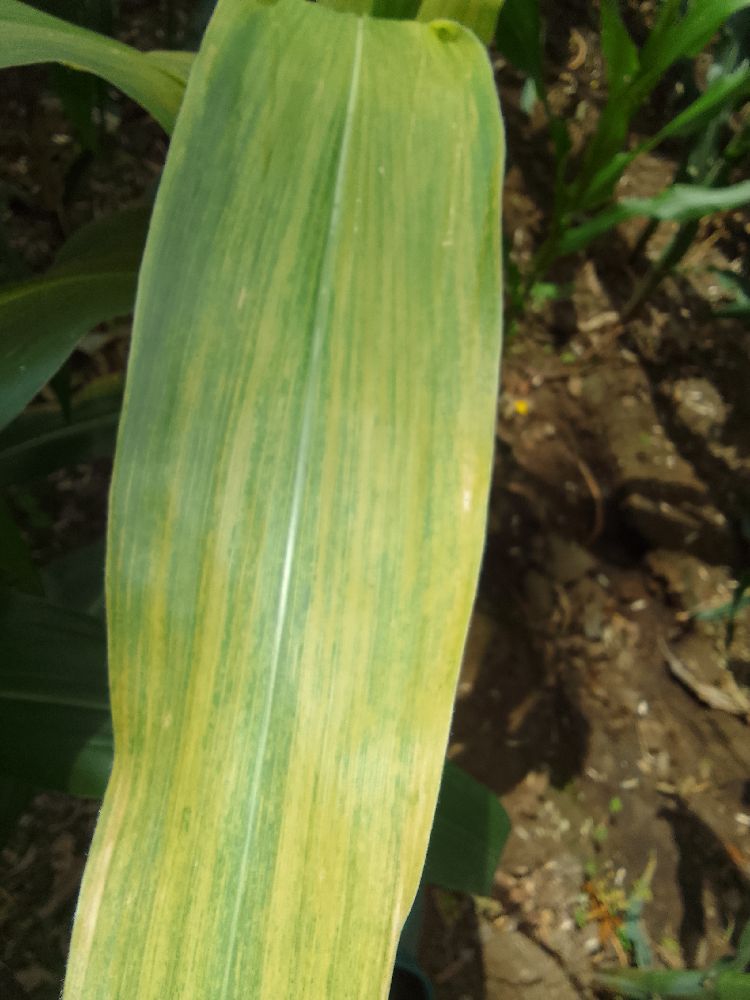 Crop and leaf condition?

maize, maize lethal necrosis
